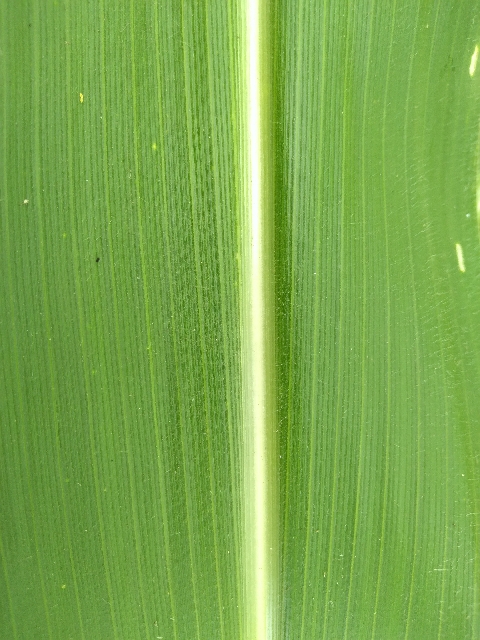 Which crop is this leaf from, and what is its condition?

maize, healthy
